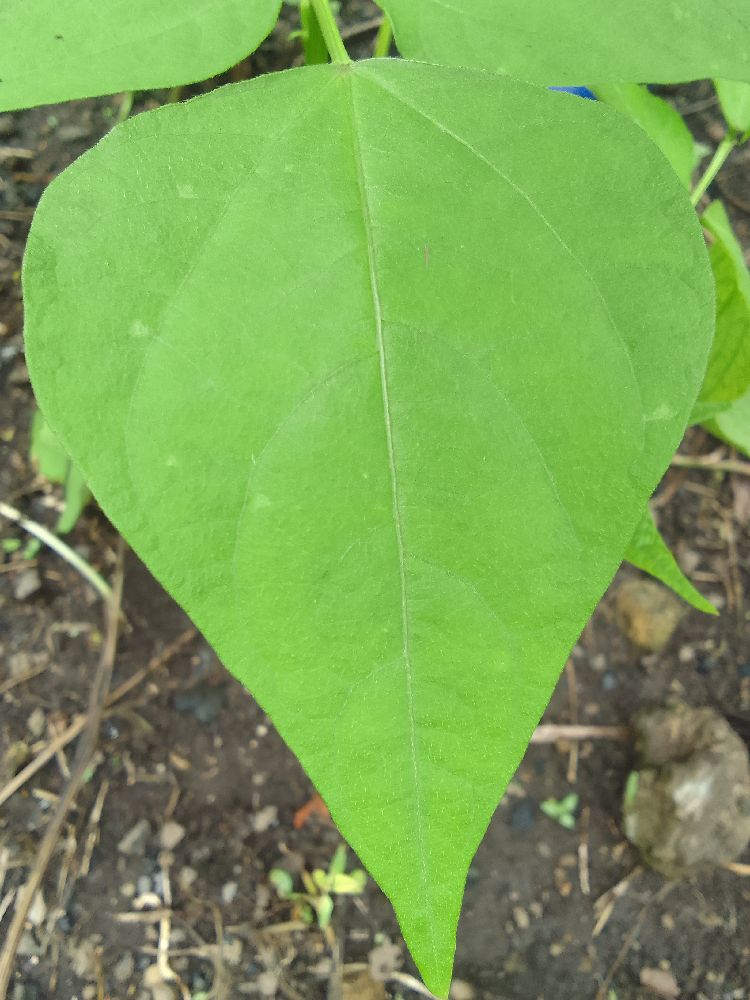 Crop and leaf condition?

common bean, healthy
